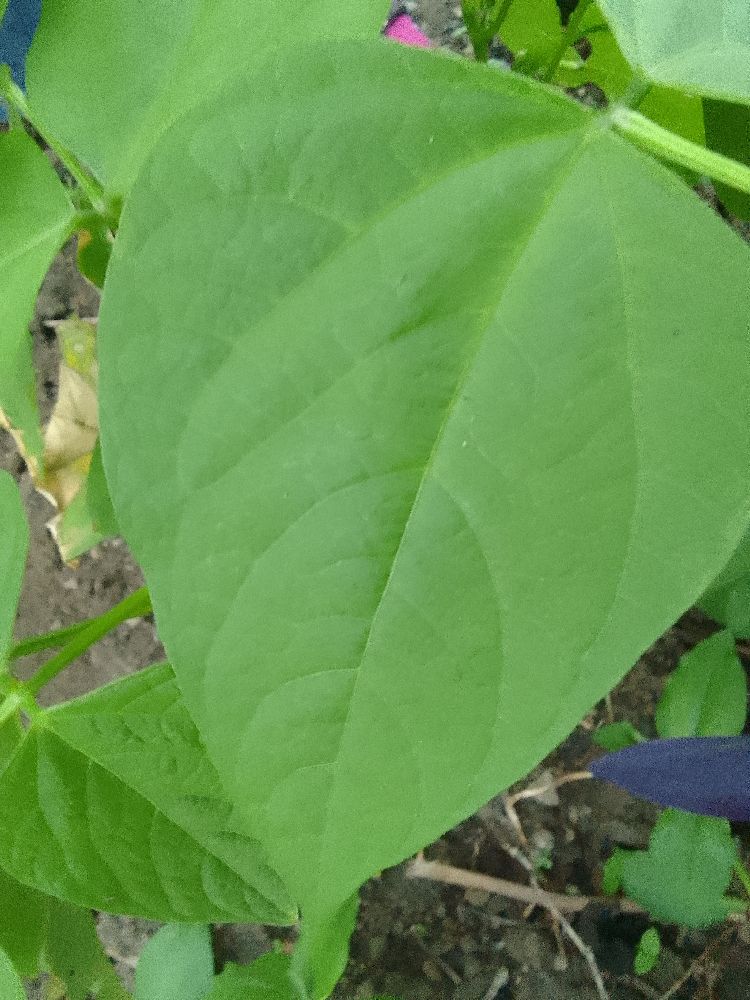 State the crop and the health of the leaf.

common bean, healthy
